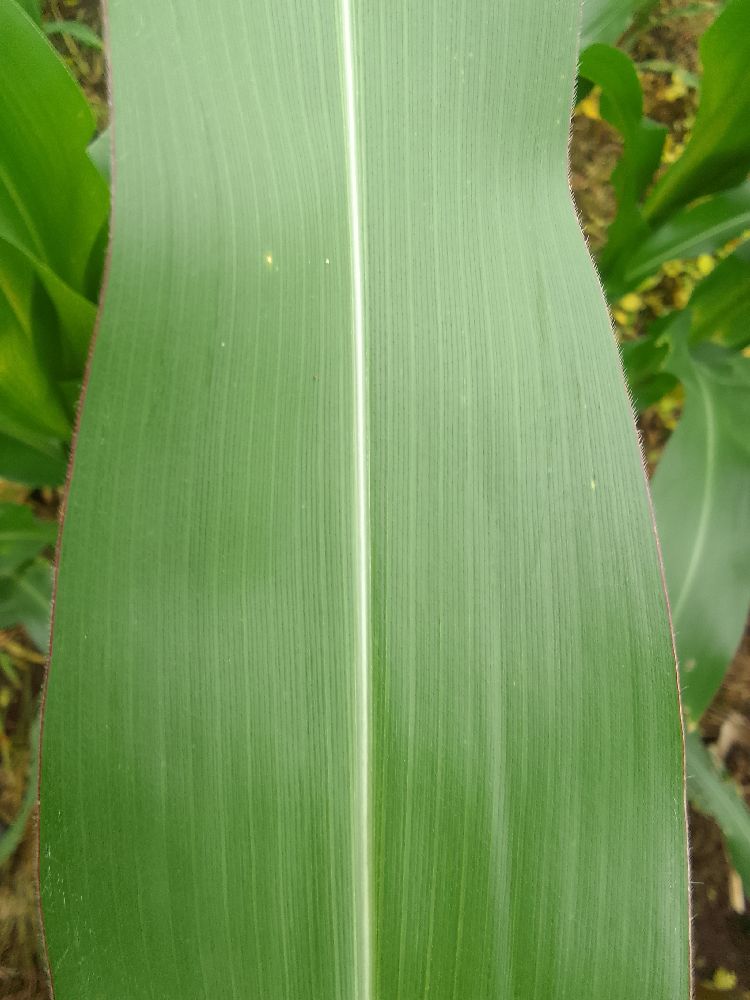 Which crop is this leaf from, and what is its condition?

maize, healthy
